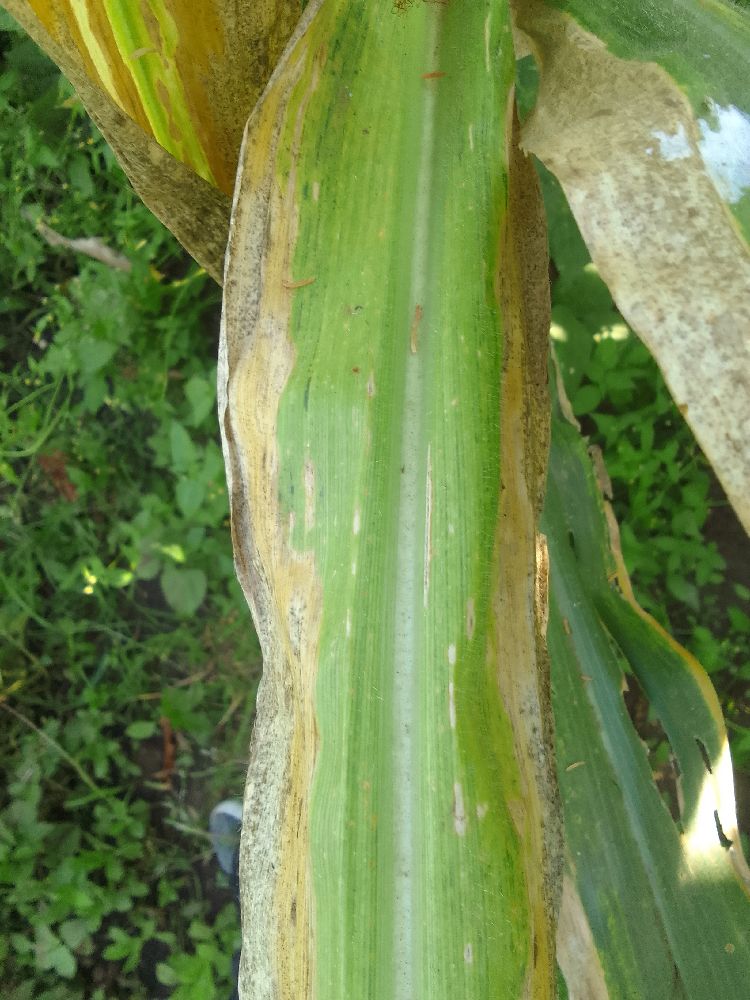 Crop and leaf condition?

maize, maize lethal necrosis
